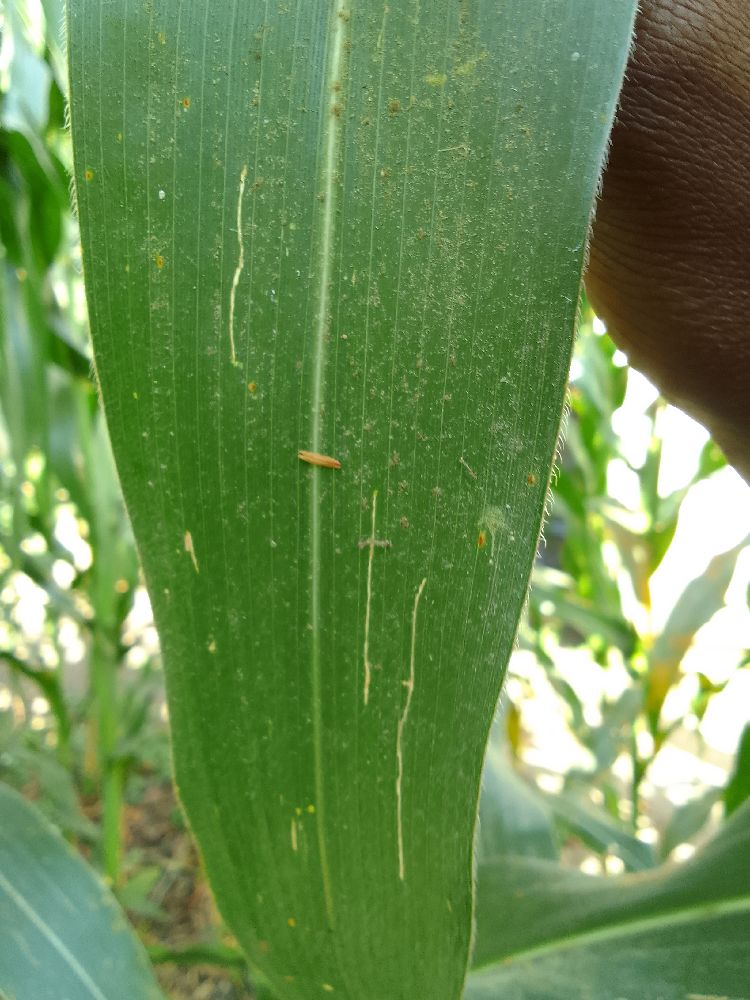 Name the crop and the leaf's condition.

maize, healthy
